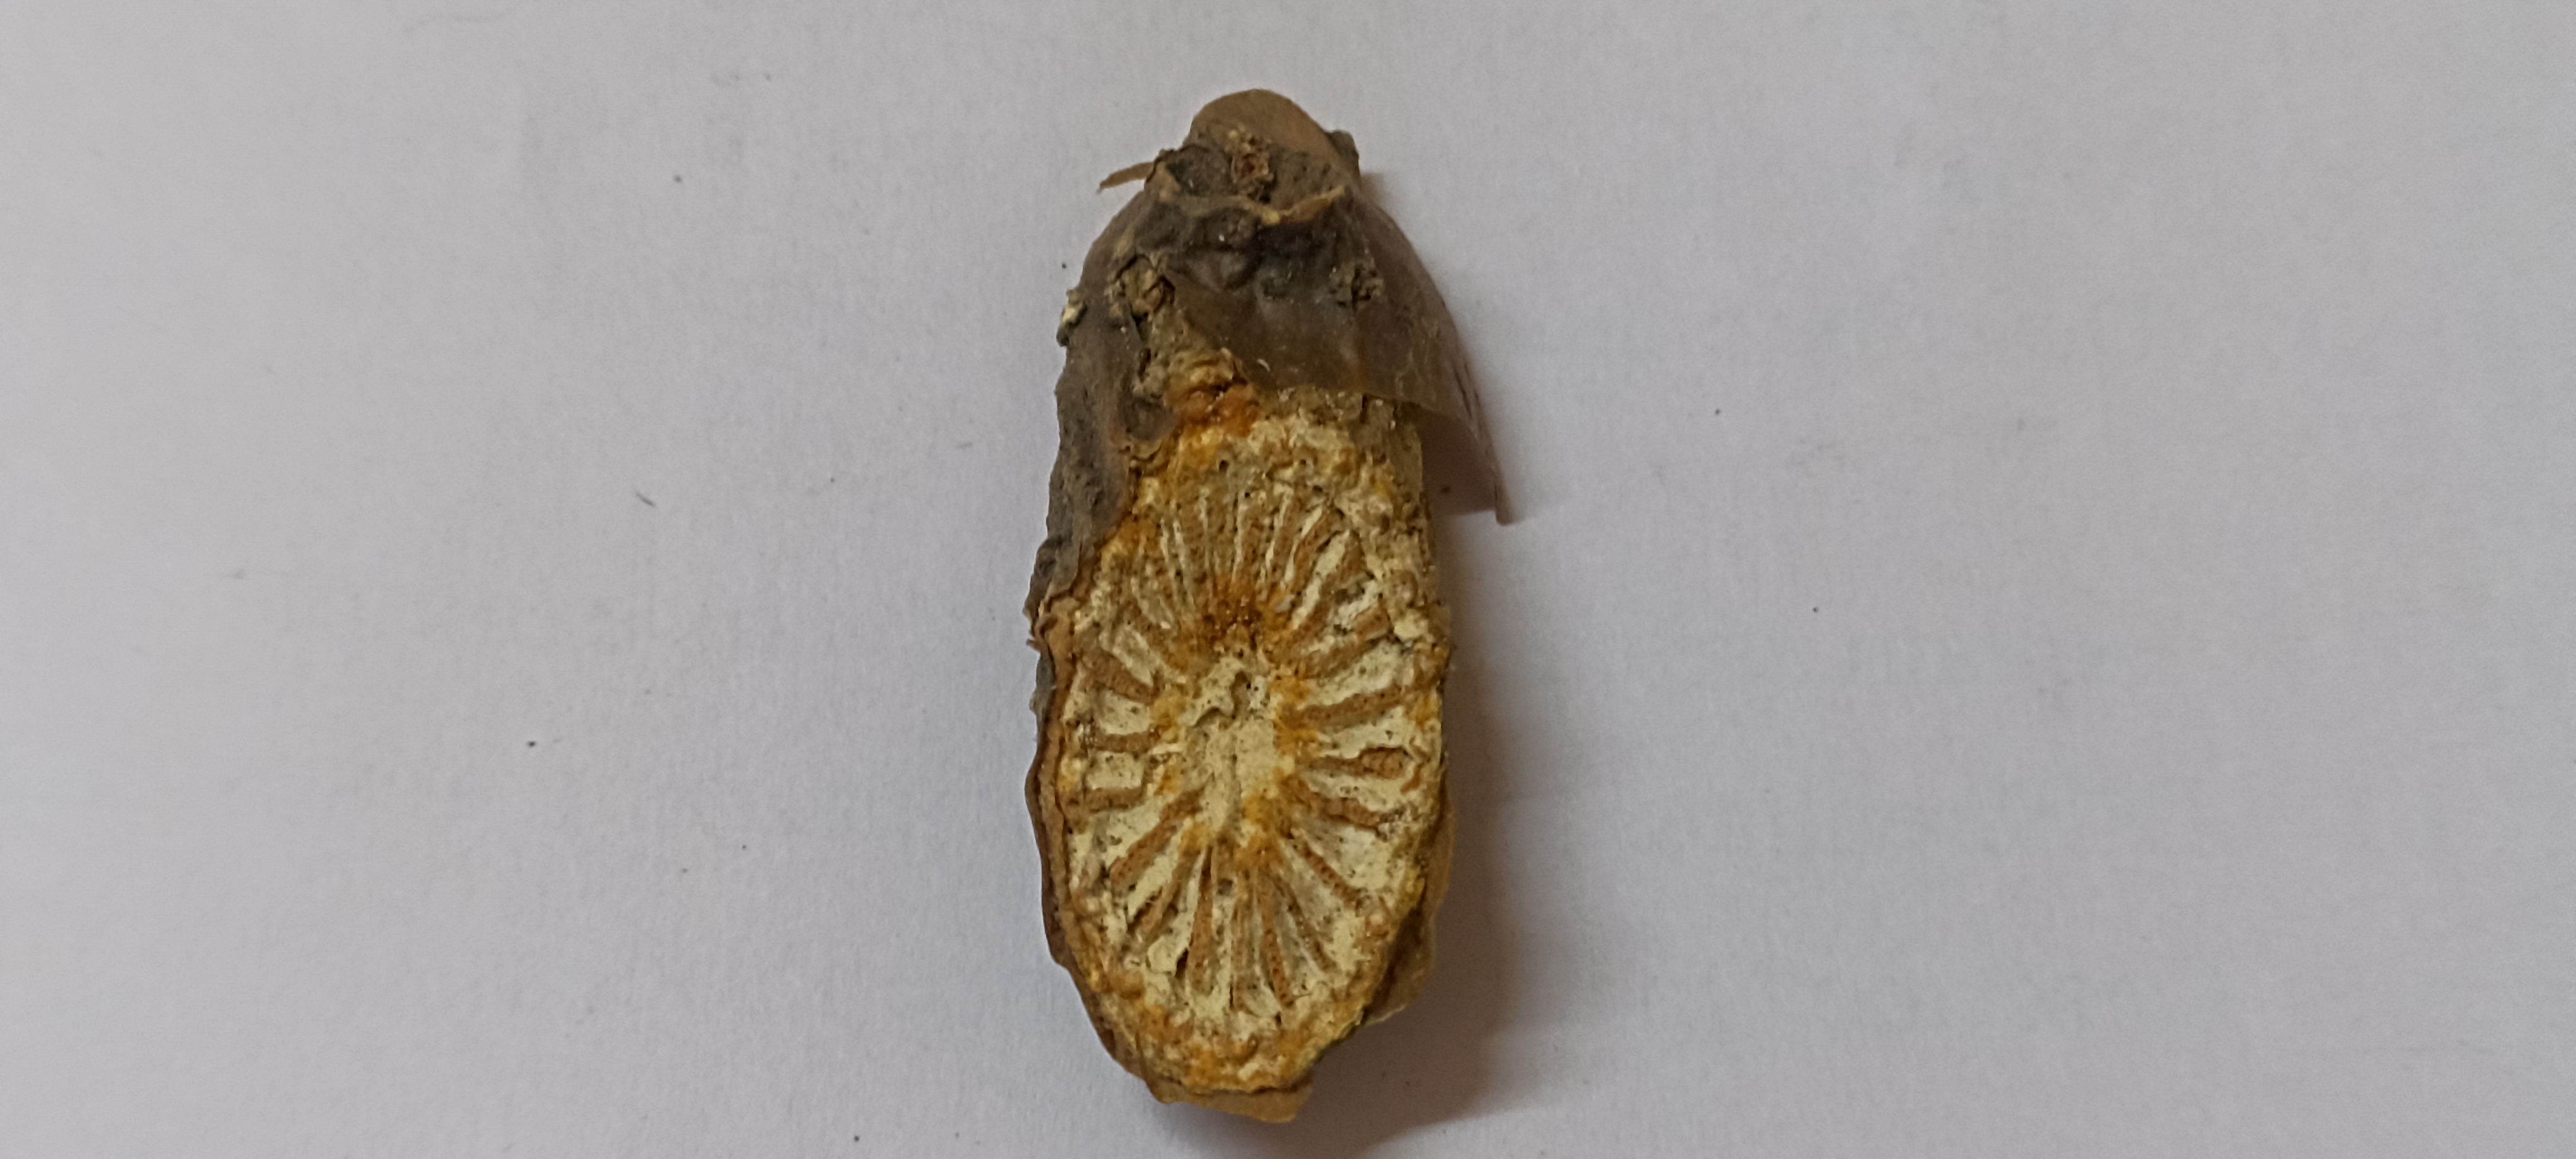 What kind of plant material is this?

gulvel
